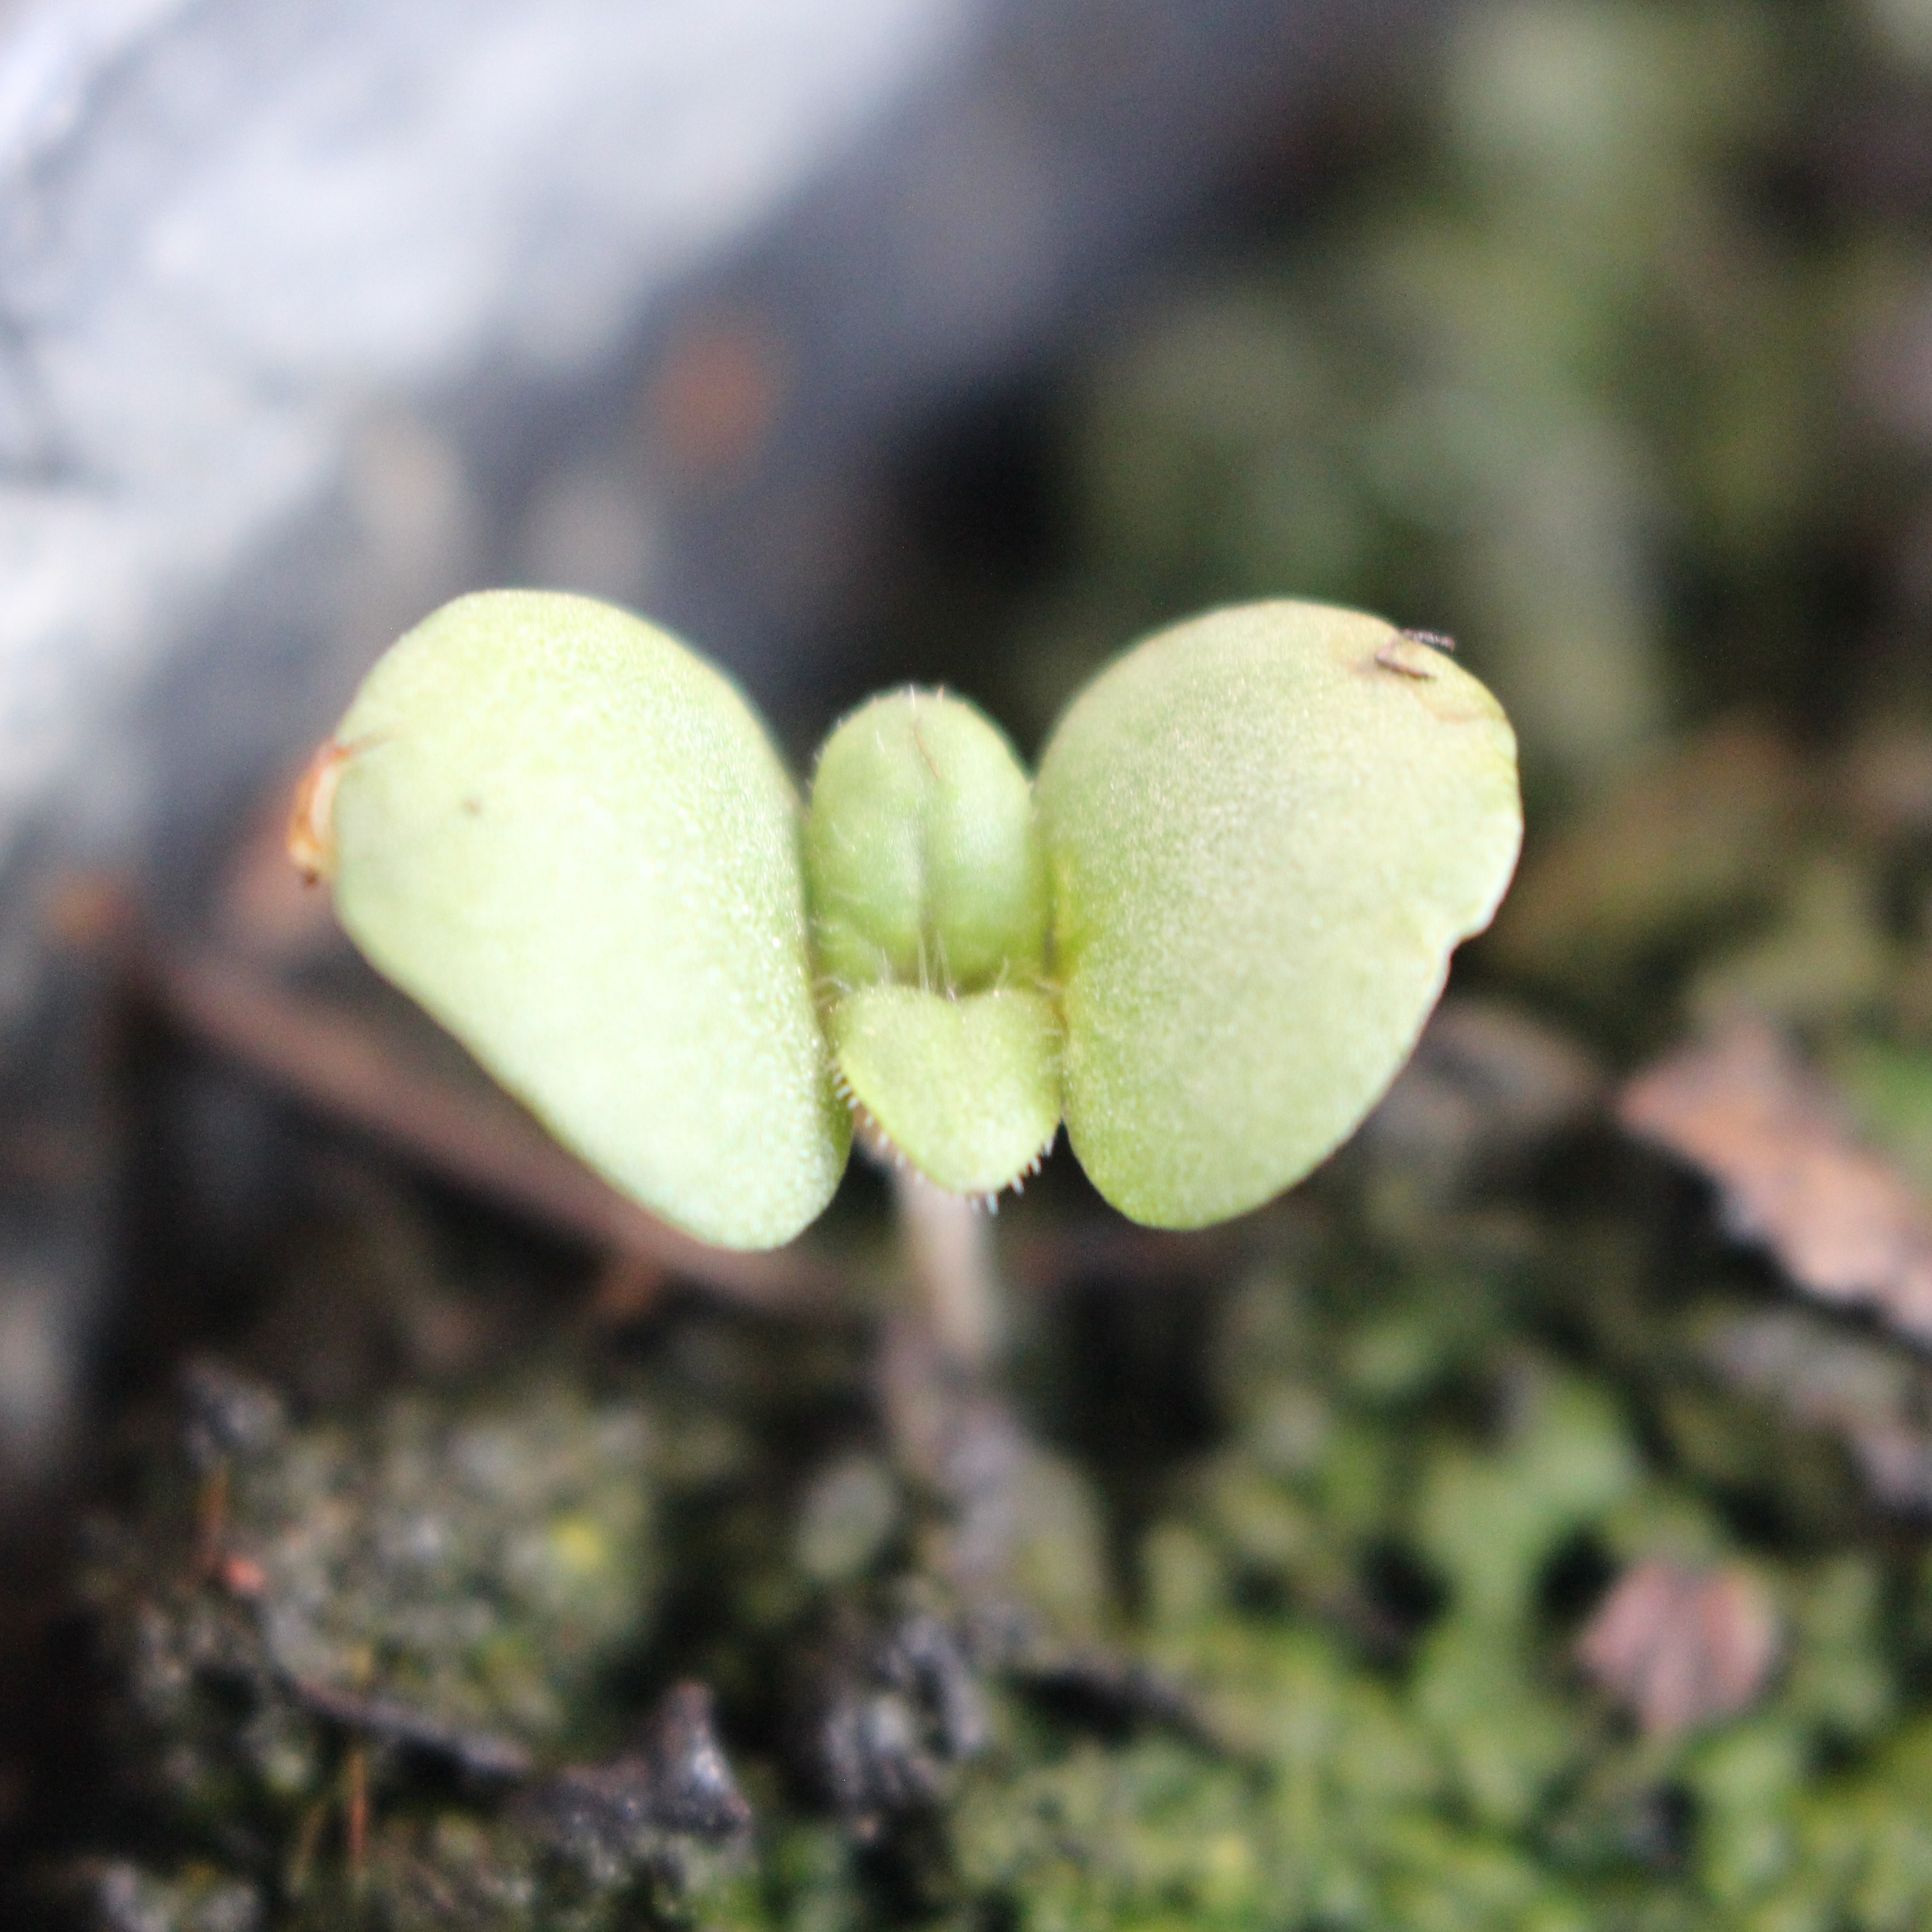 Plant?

Veronica persica
